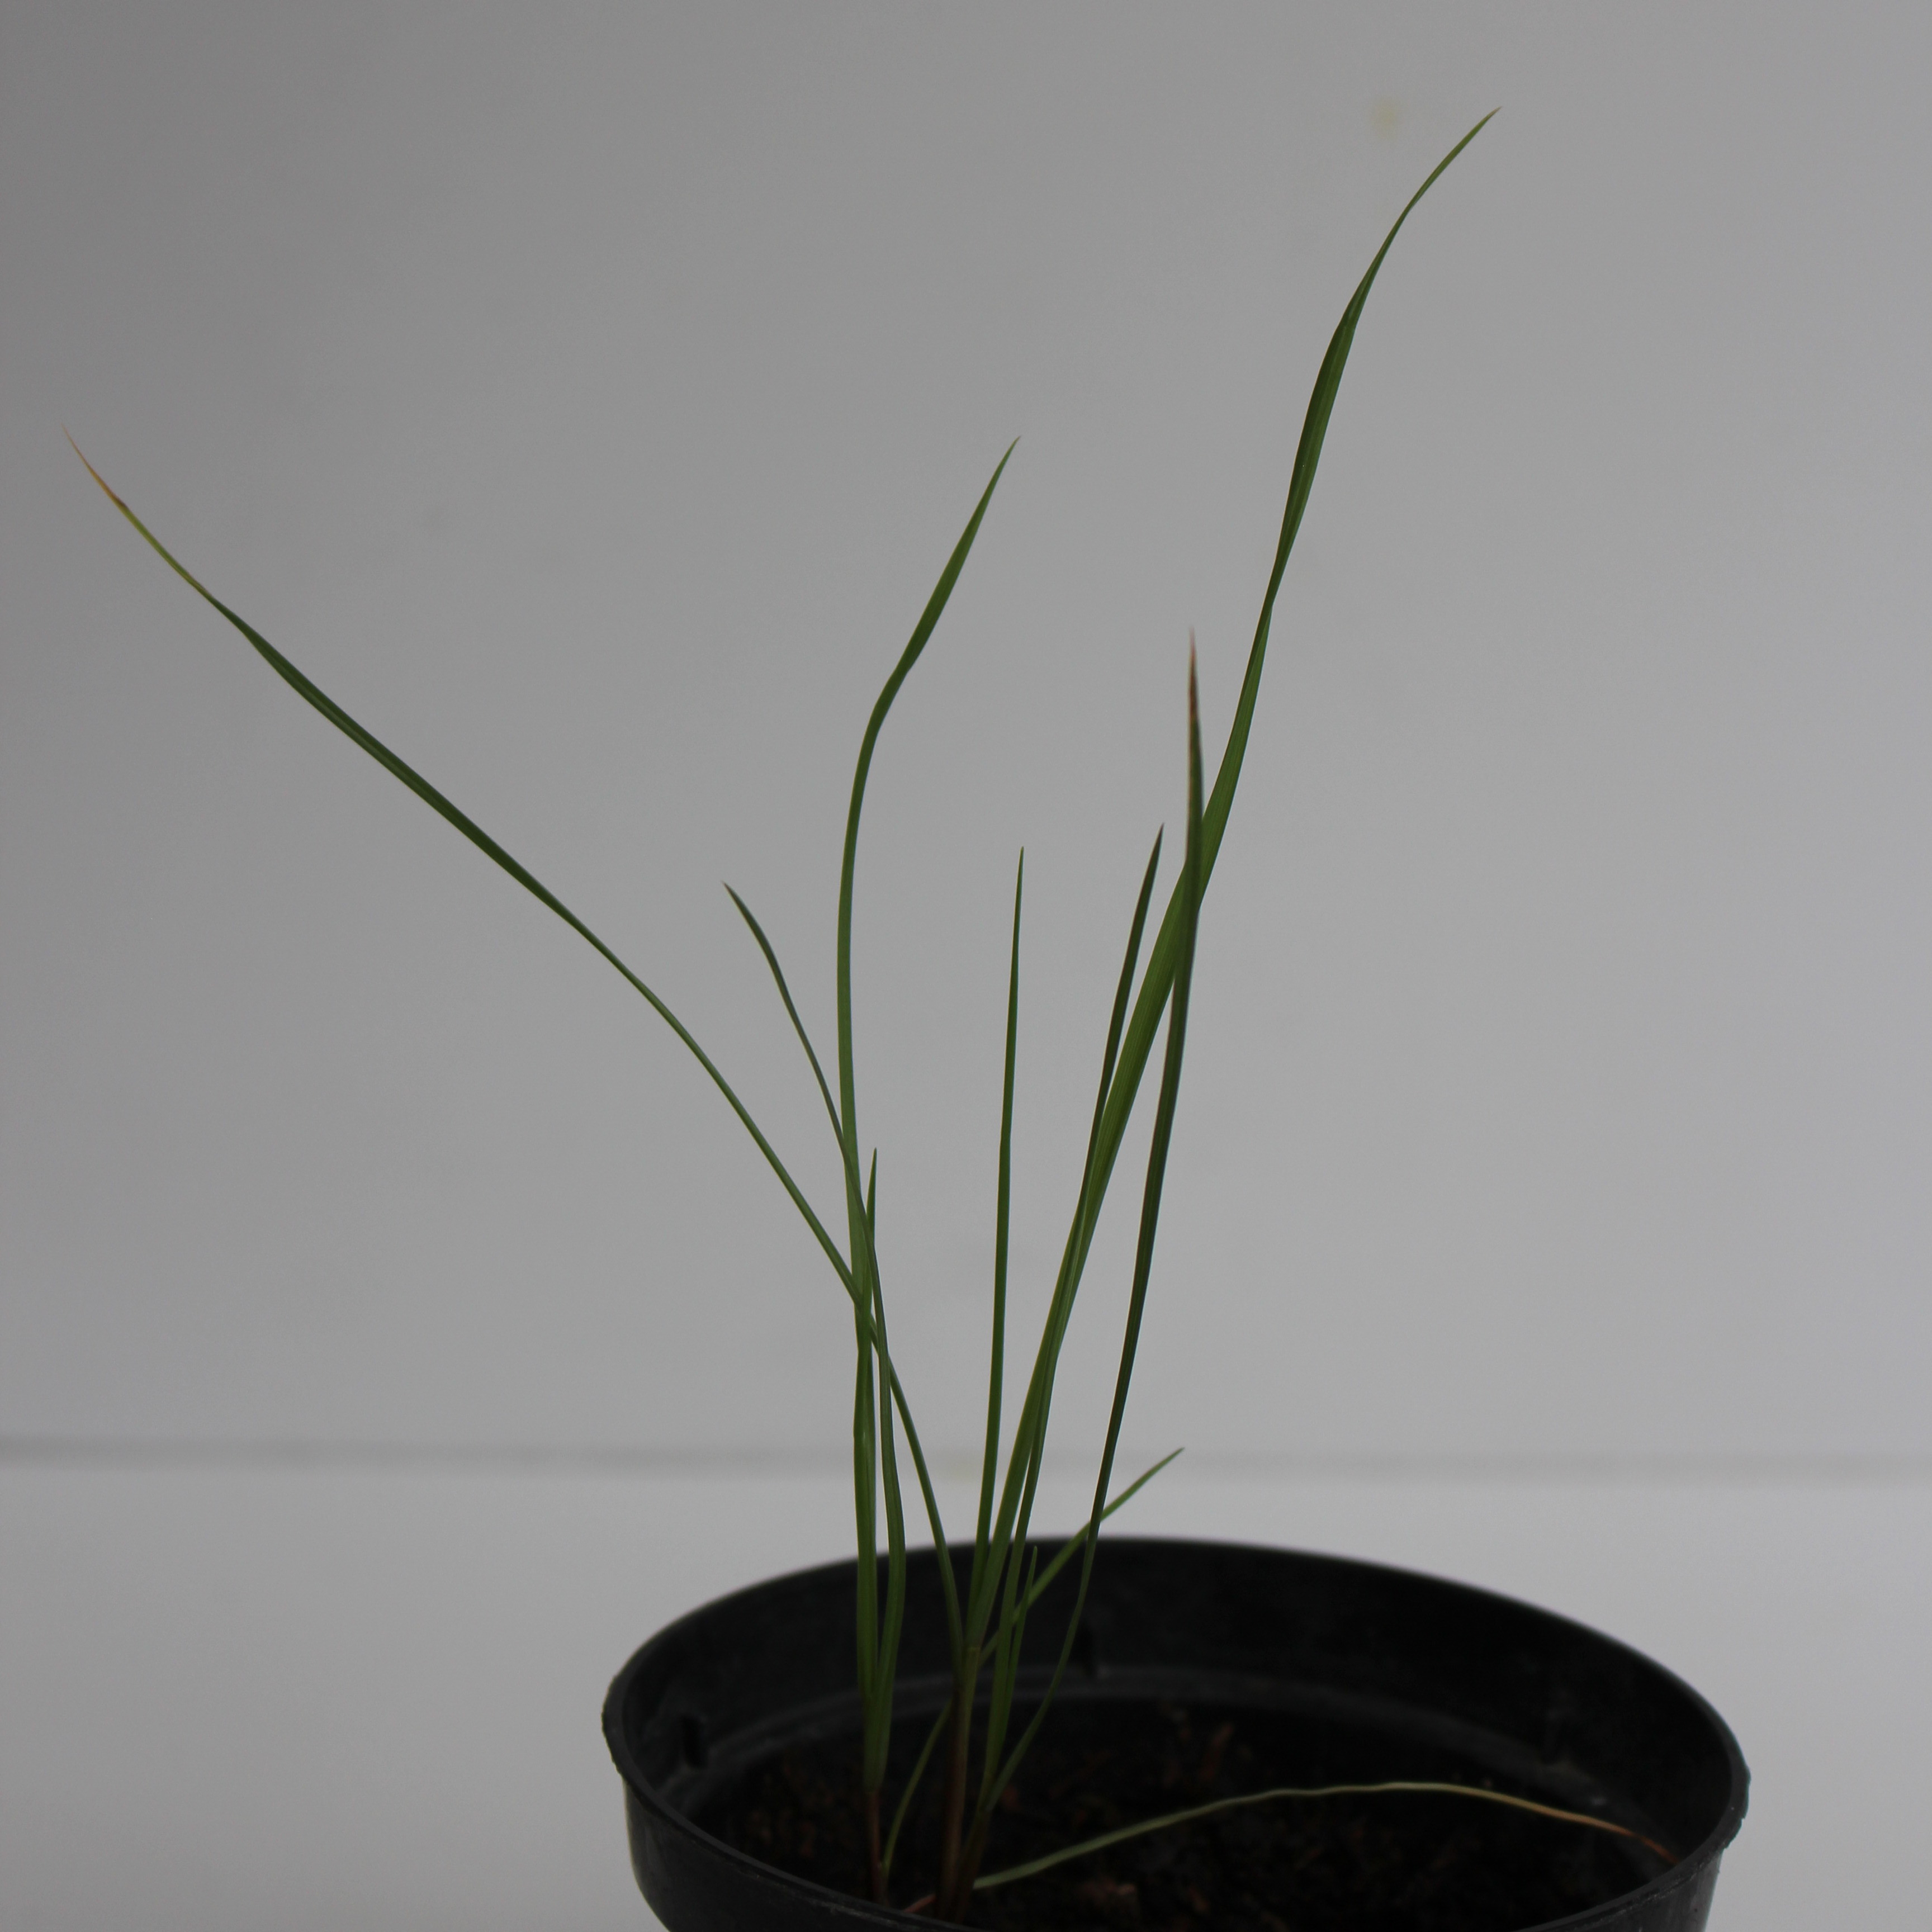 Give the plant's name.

Lolium multiflorum
